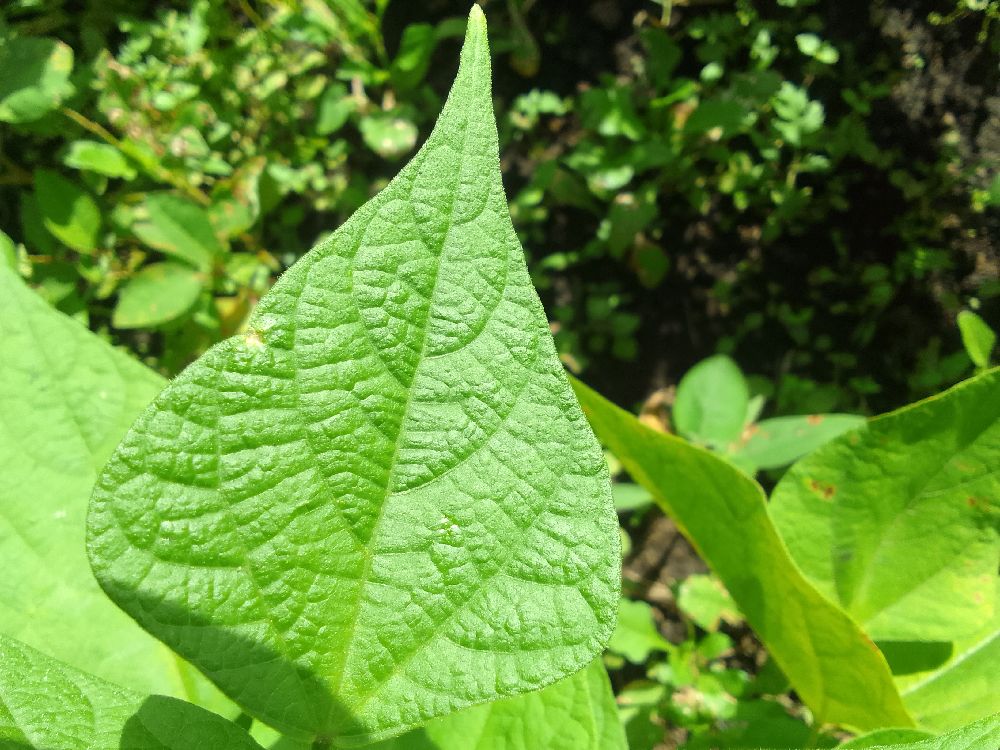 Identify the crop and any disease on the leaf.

common bean, healthy
